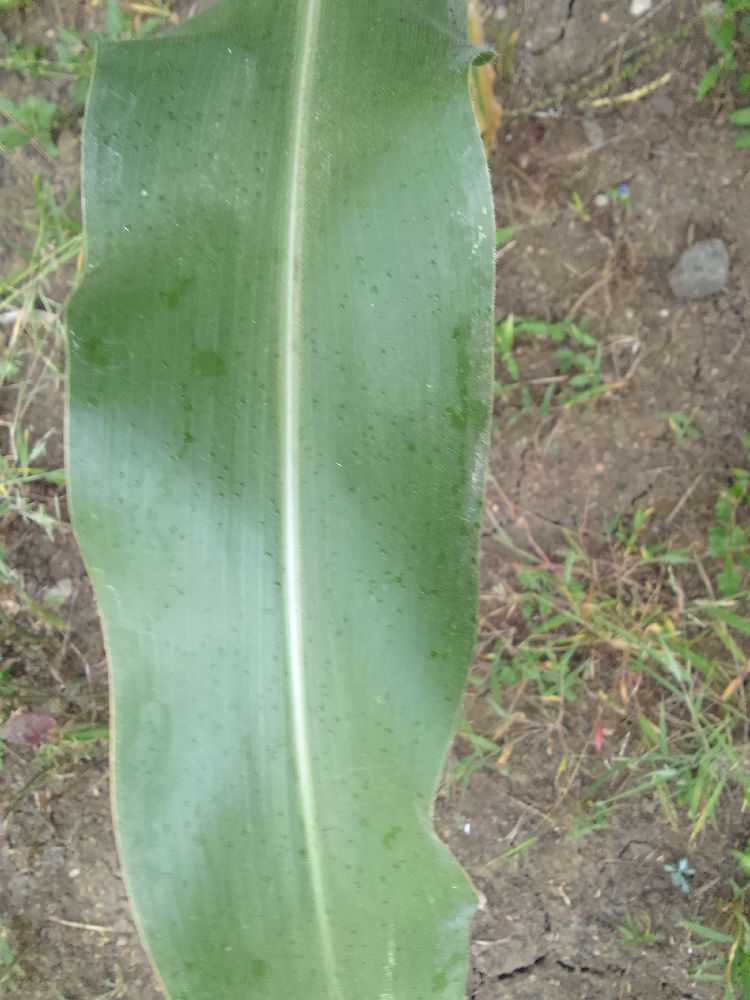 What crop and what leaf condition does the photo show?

maize, healthy
